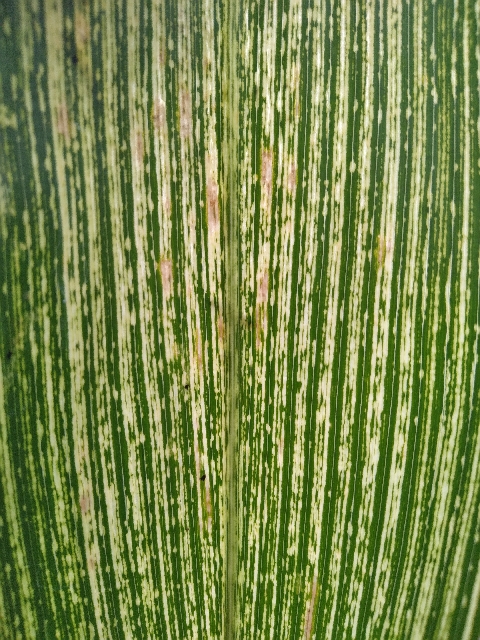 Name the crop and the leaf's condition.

maize, maize streak virus
